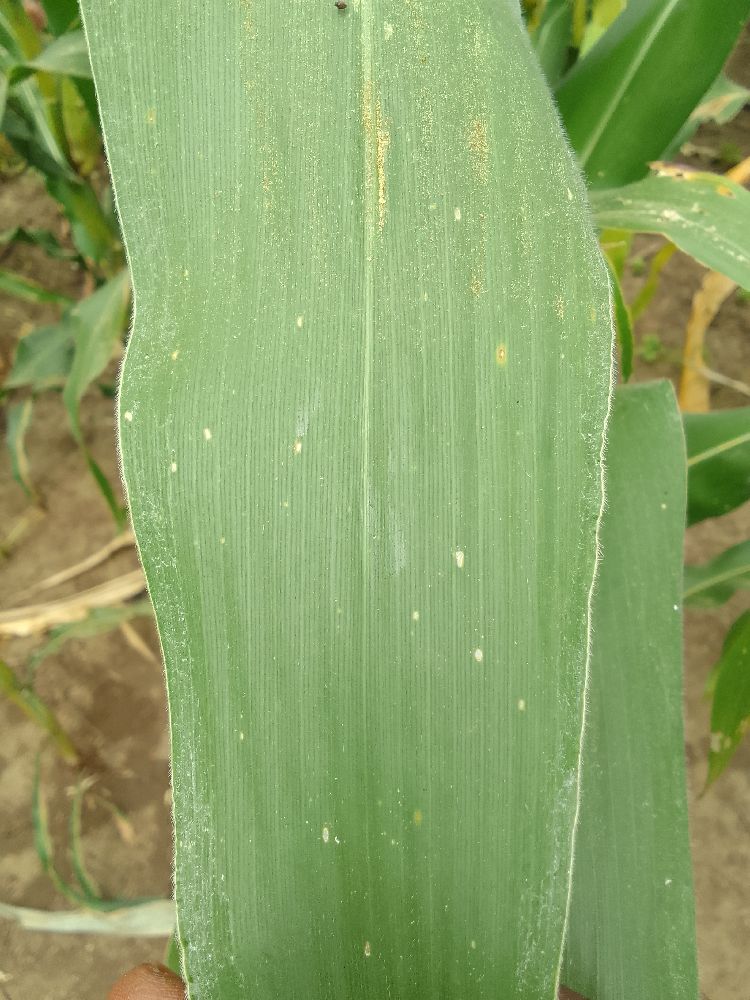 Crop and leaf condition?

maize, healthy
